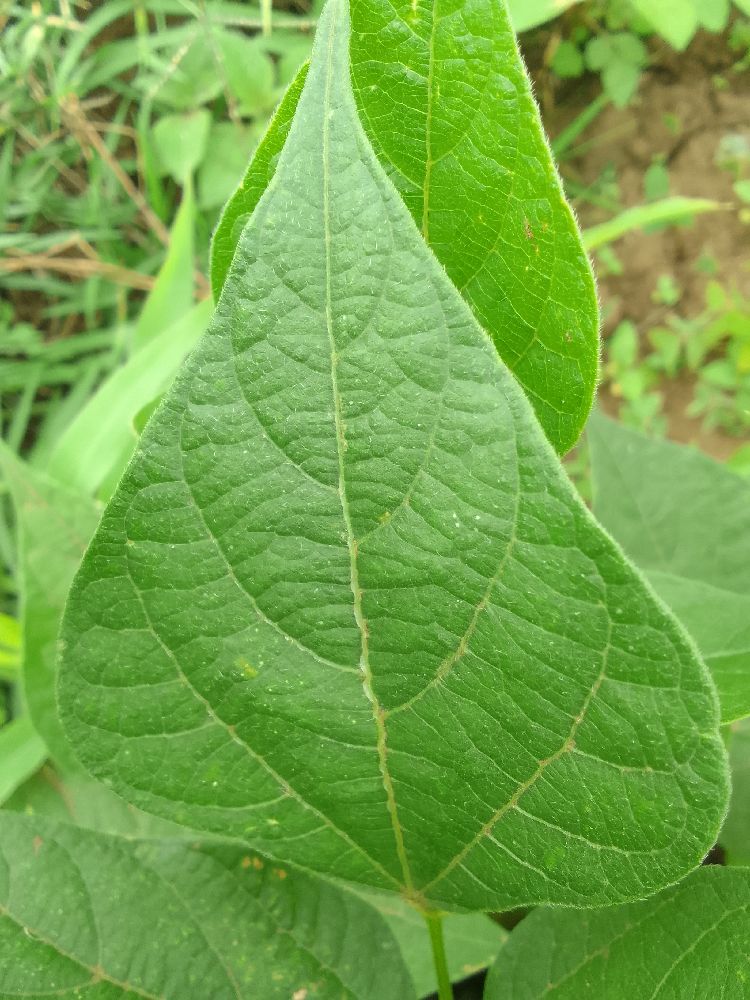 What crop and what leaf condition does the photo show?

common bean, healthy
